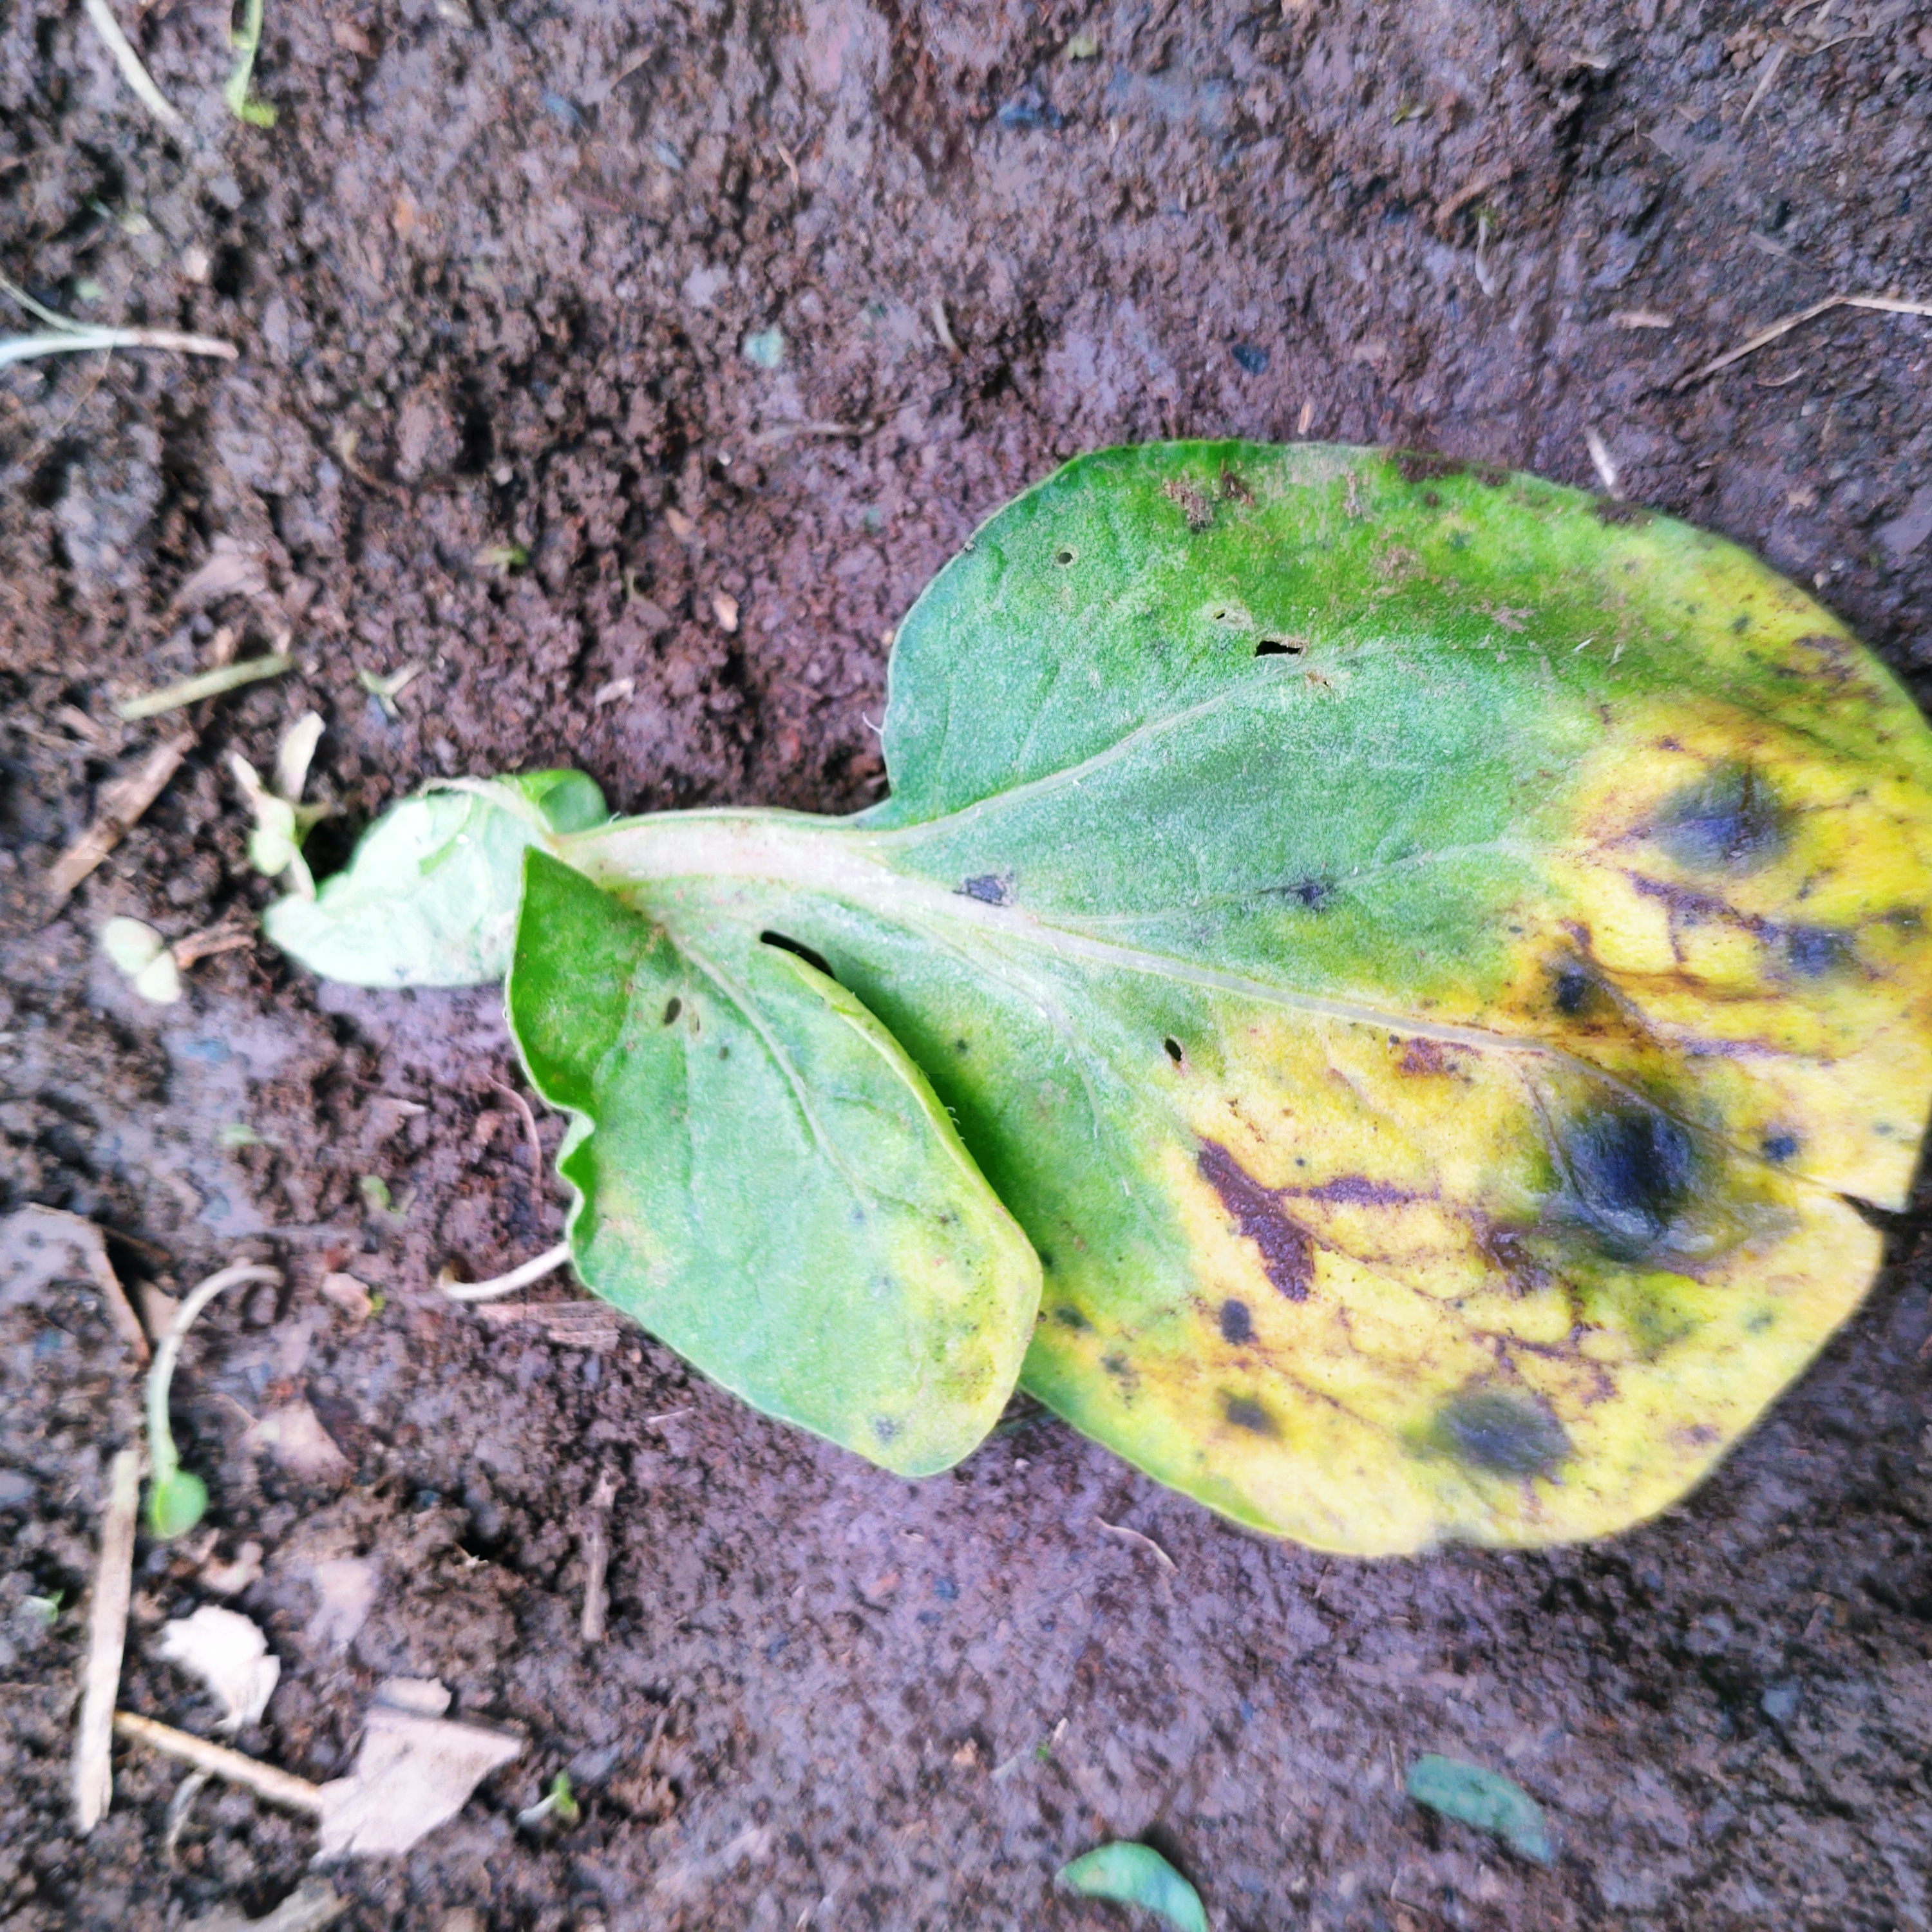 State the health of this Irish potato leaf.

late blight
